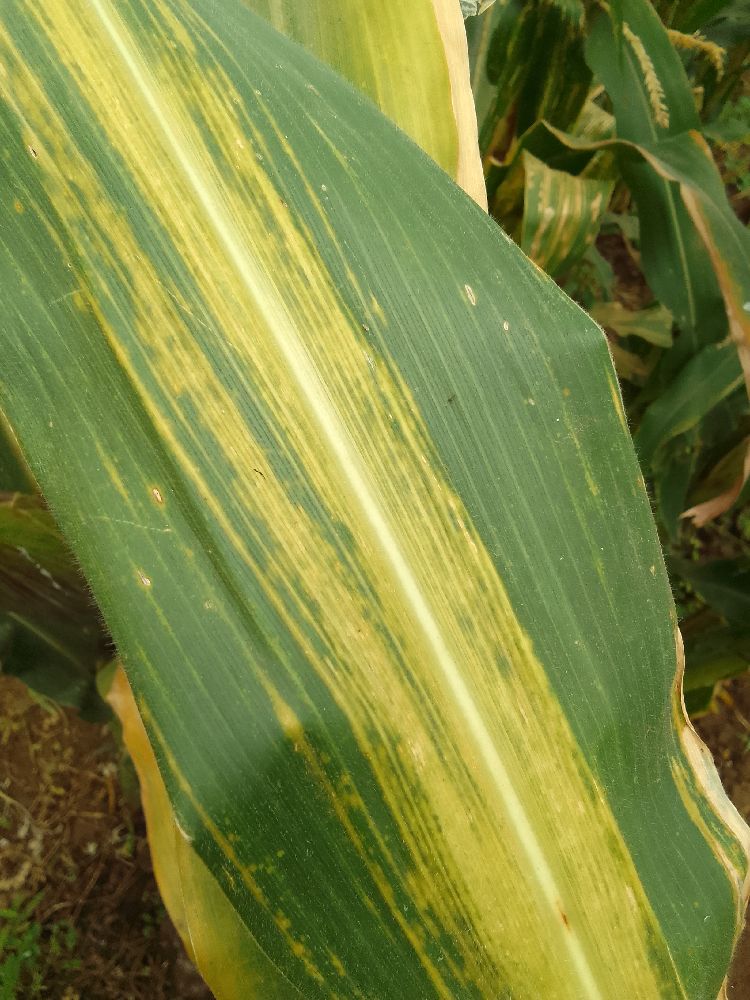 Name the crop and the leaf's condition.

maize, maize lethal necrosis
